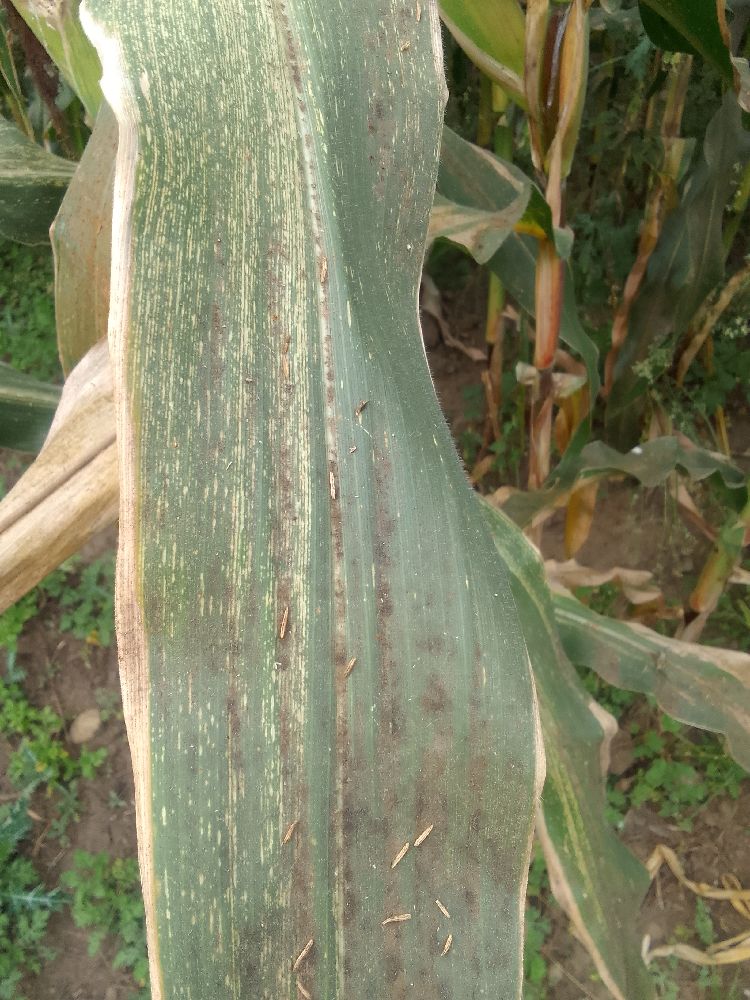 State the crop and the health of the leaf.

maize, maize streak virus
